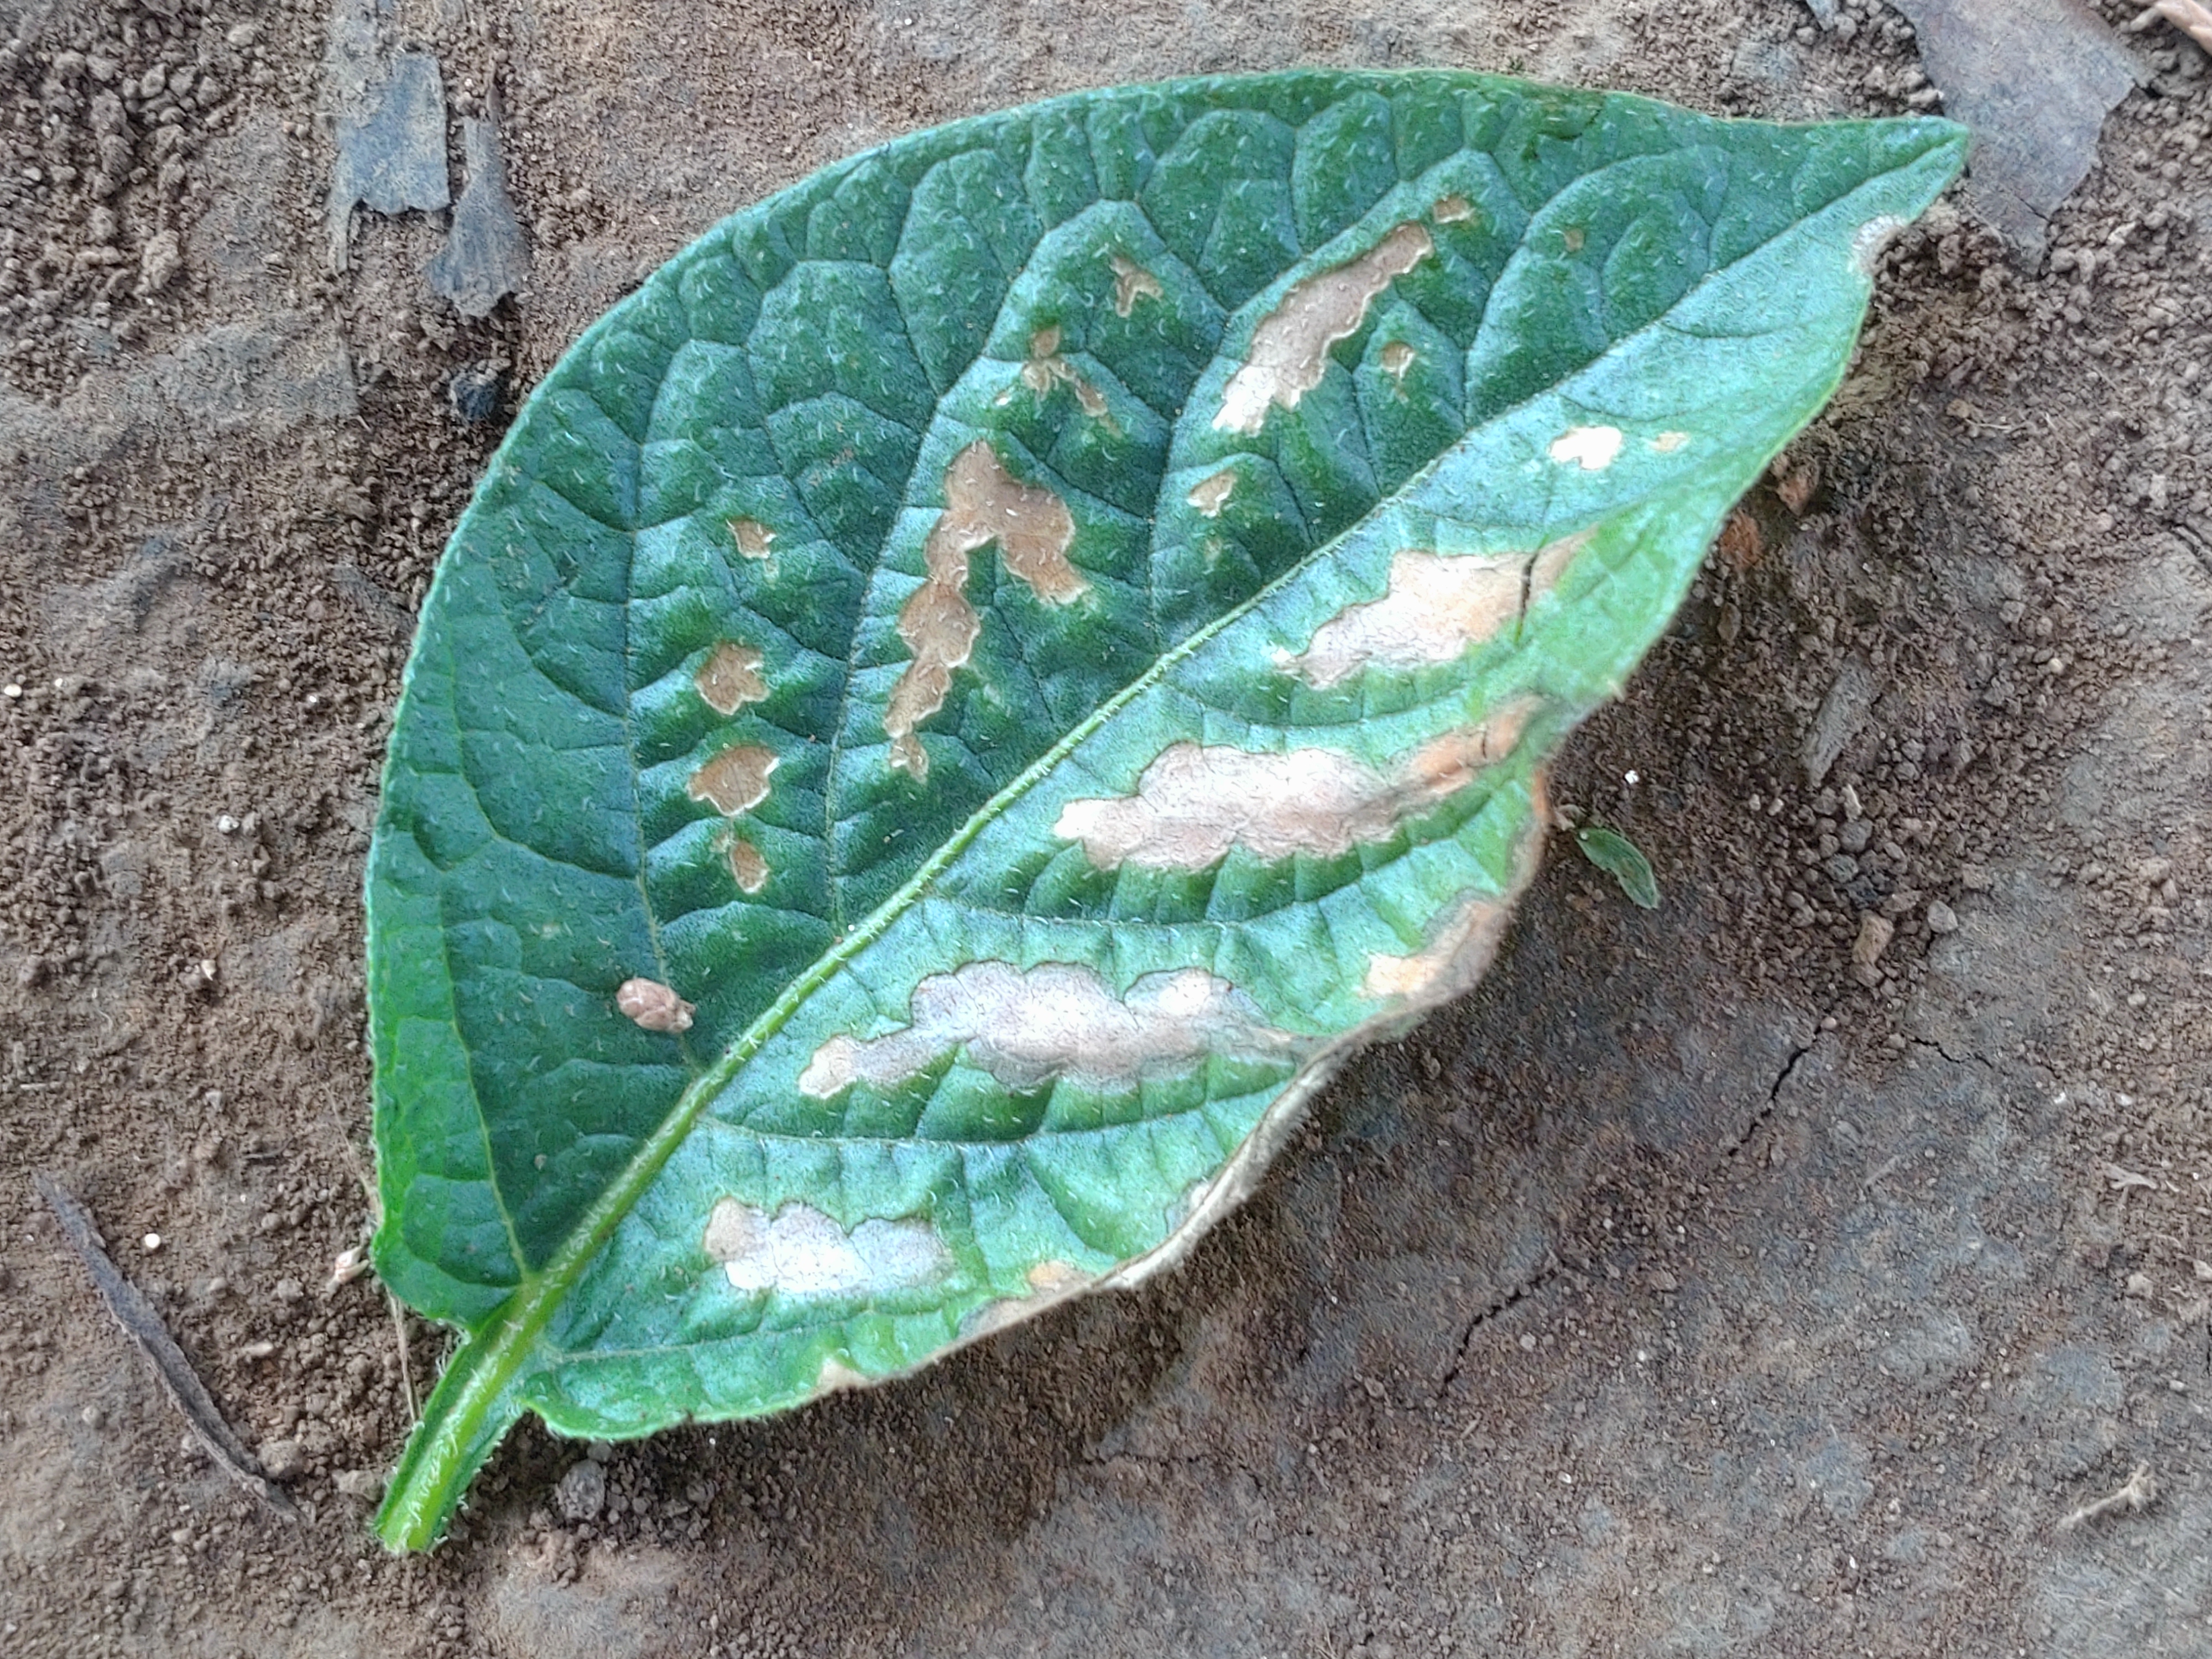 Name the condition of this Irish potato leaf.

early blight
